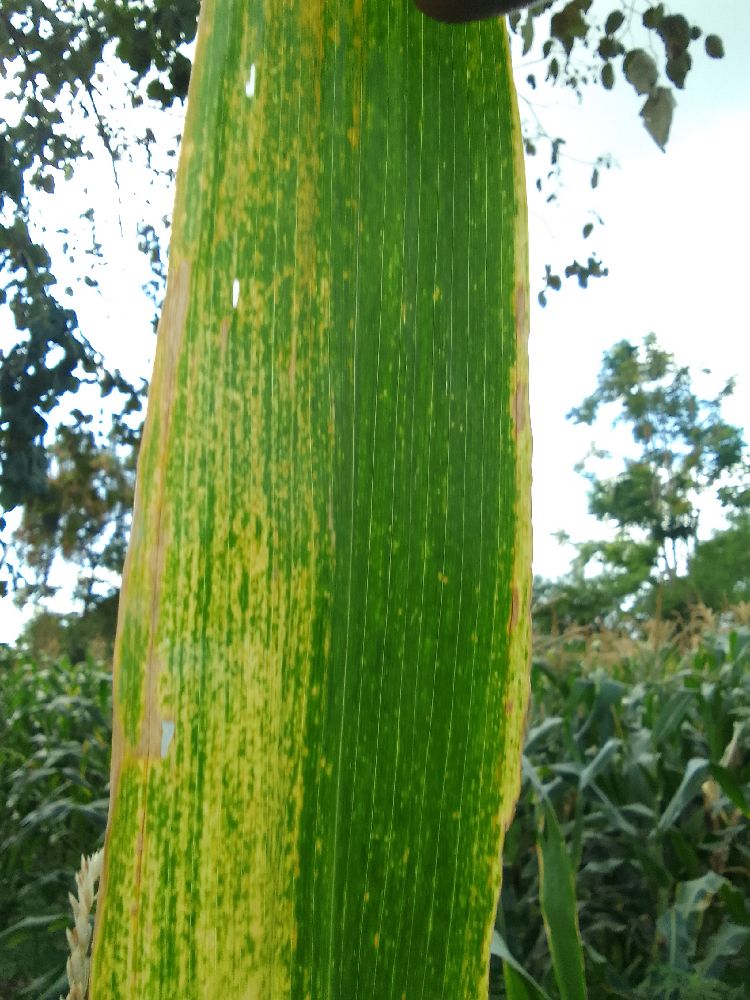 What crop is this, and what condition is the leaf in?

maize, maize lethal necrosis
